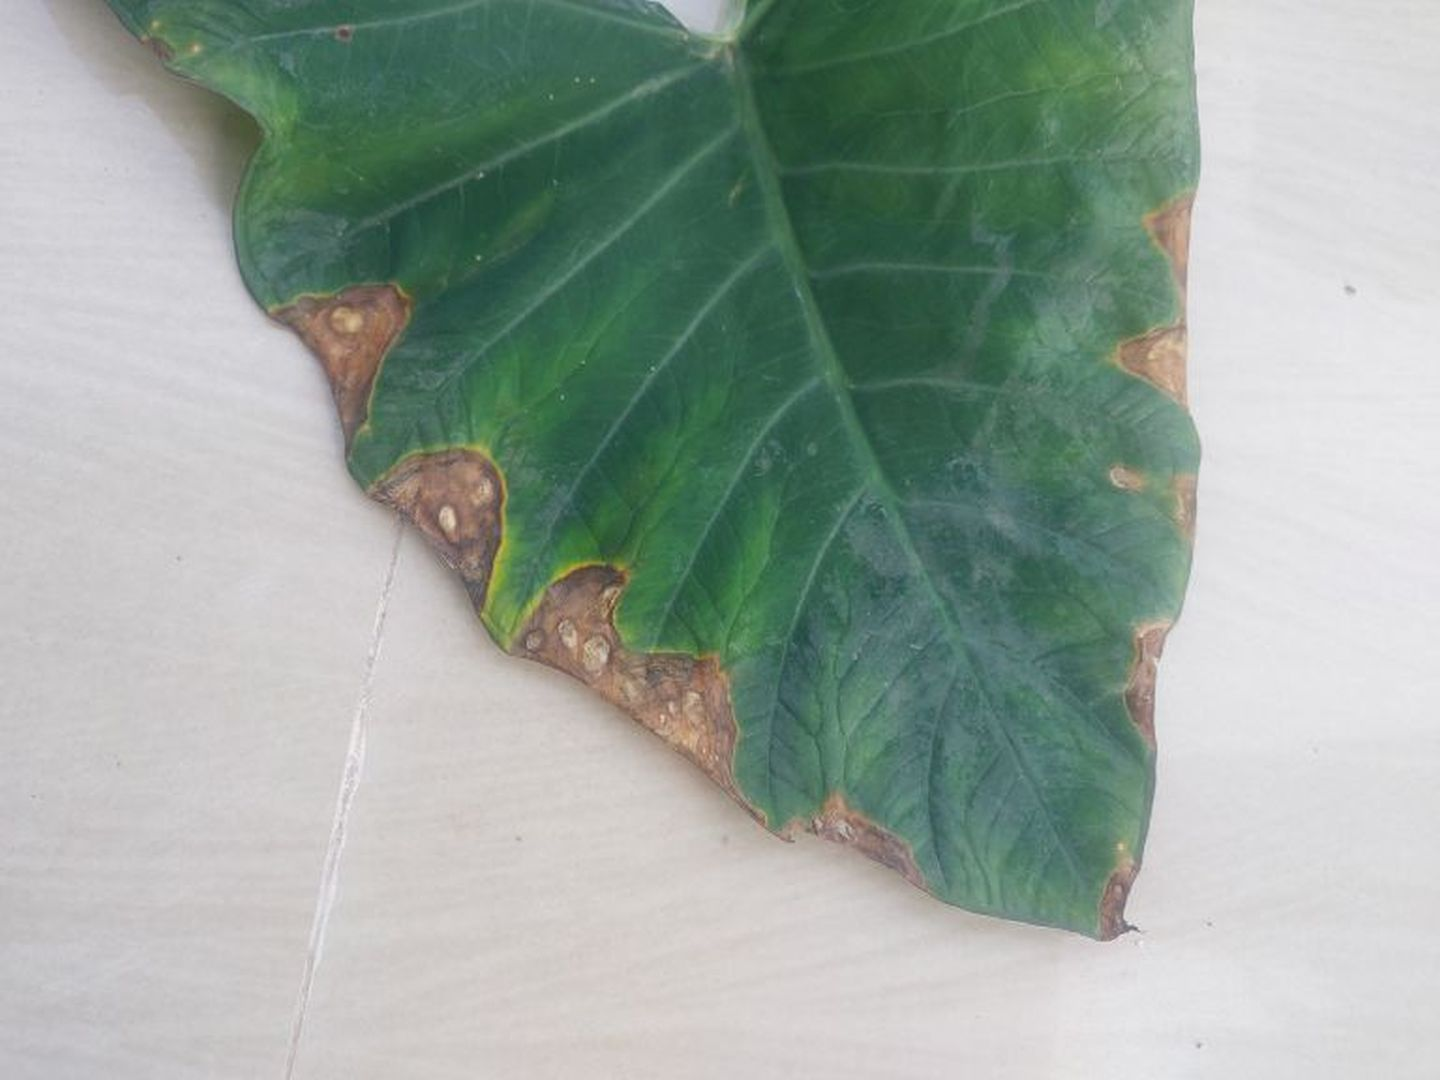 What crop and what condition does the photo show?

taro, leaf blight
